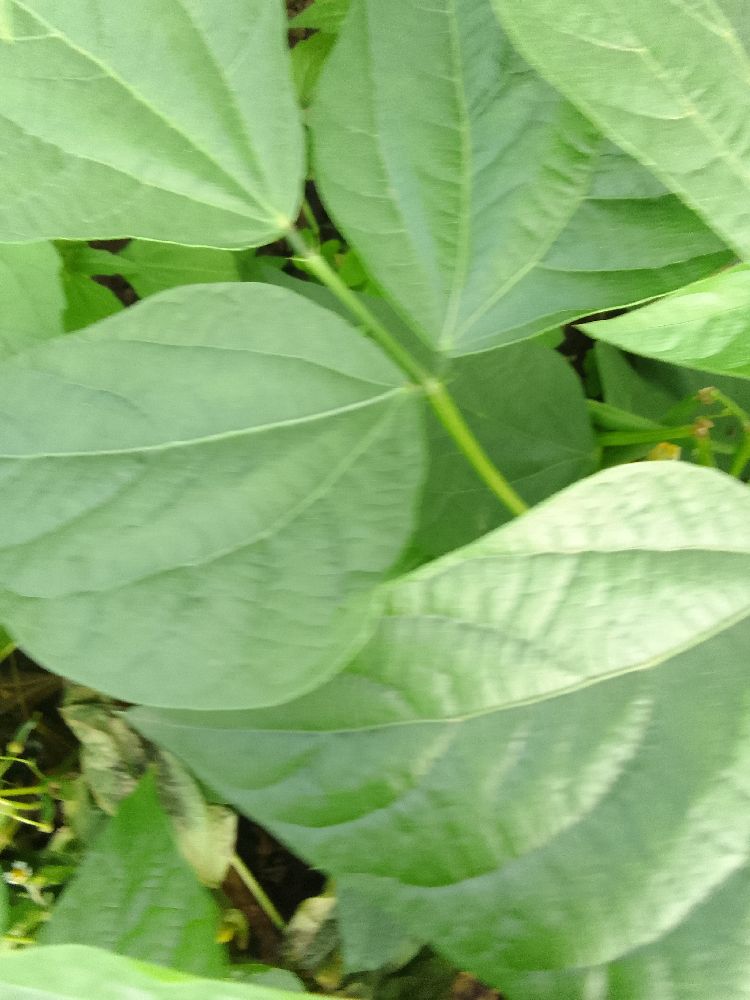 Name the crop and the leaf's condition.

common bean, healthy
